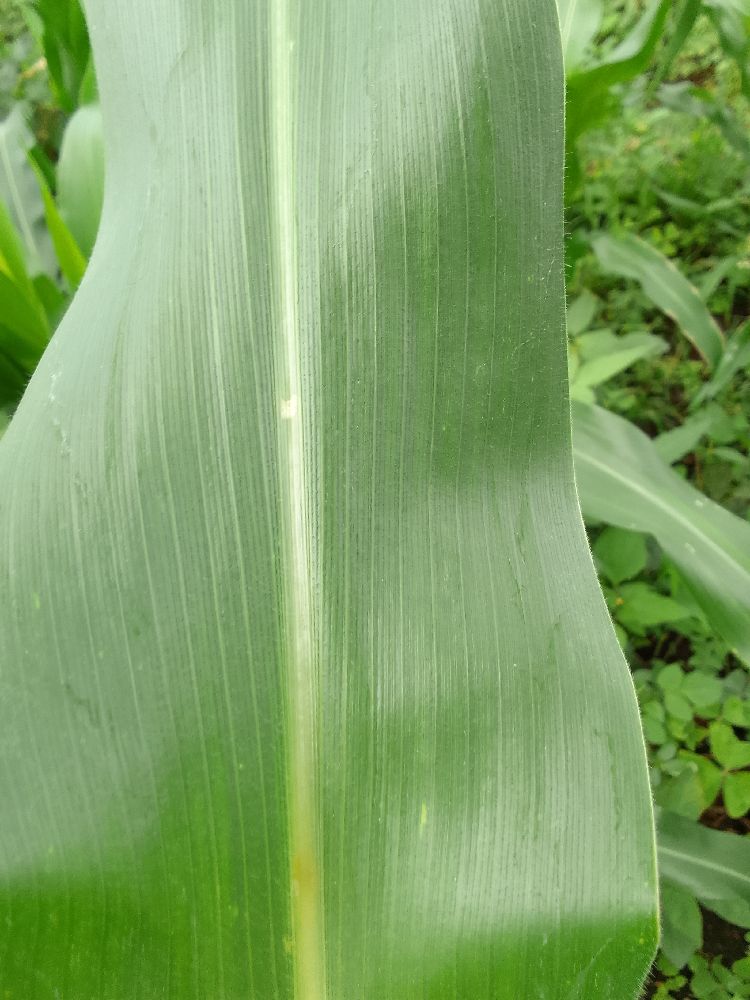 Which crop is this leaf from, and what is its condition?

maize, healthy
